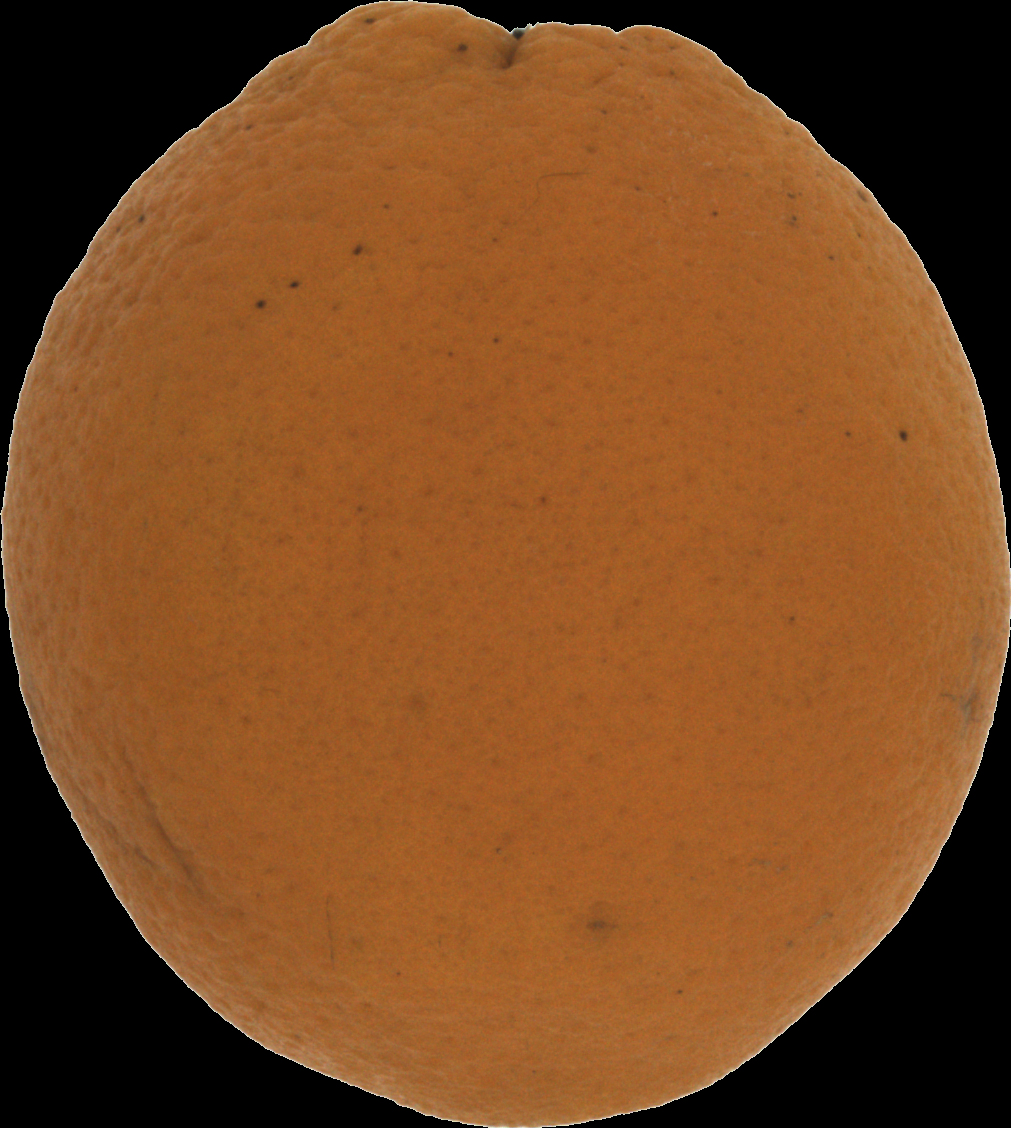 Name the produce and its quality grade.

orange, bad
